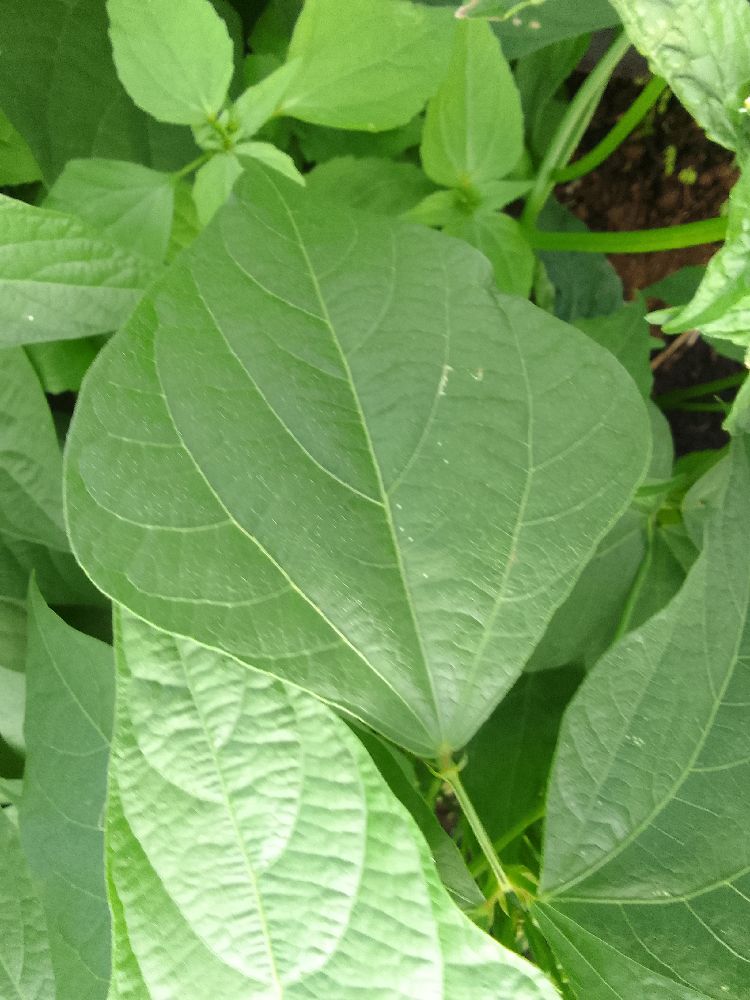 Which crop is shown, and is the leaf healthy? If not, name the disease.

common bean, healthy
